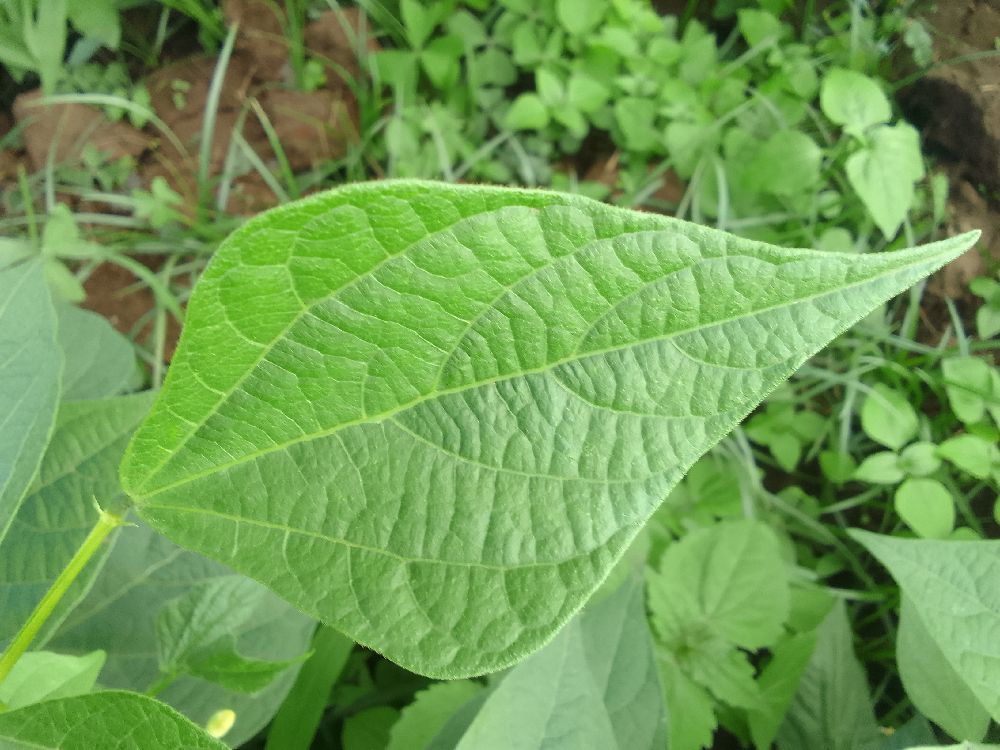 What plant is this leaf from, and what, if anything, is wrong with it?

common bean, healthy
